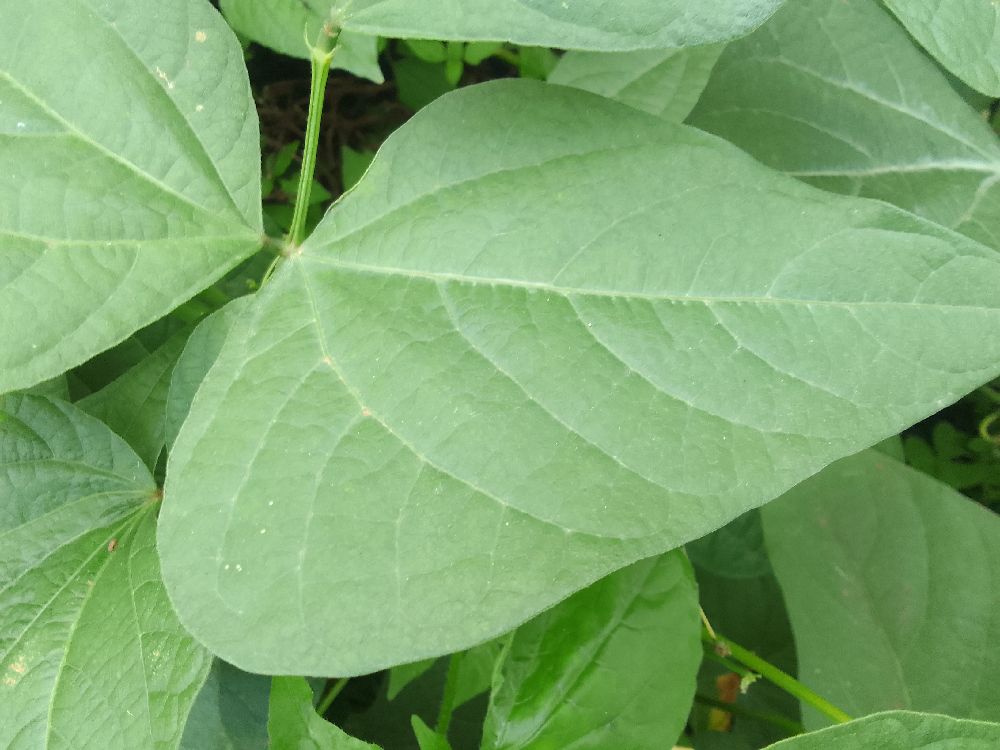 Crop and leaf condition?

common bean, healthy
